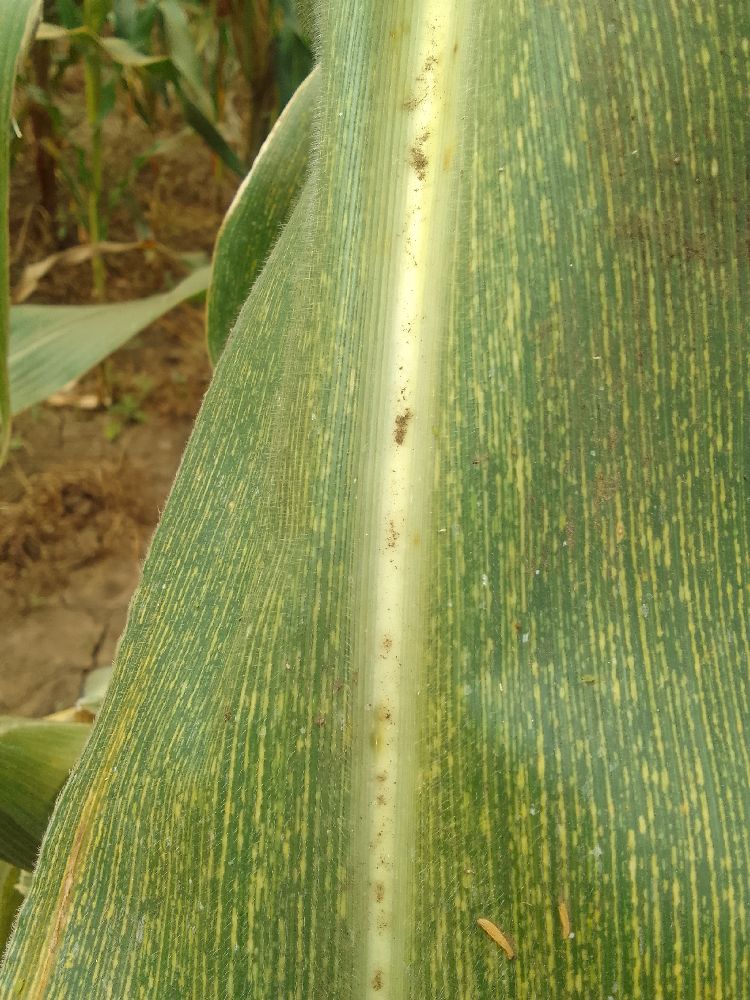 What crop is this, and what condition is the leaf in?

maize, maize streak virus
